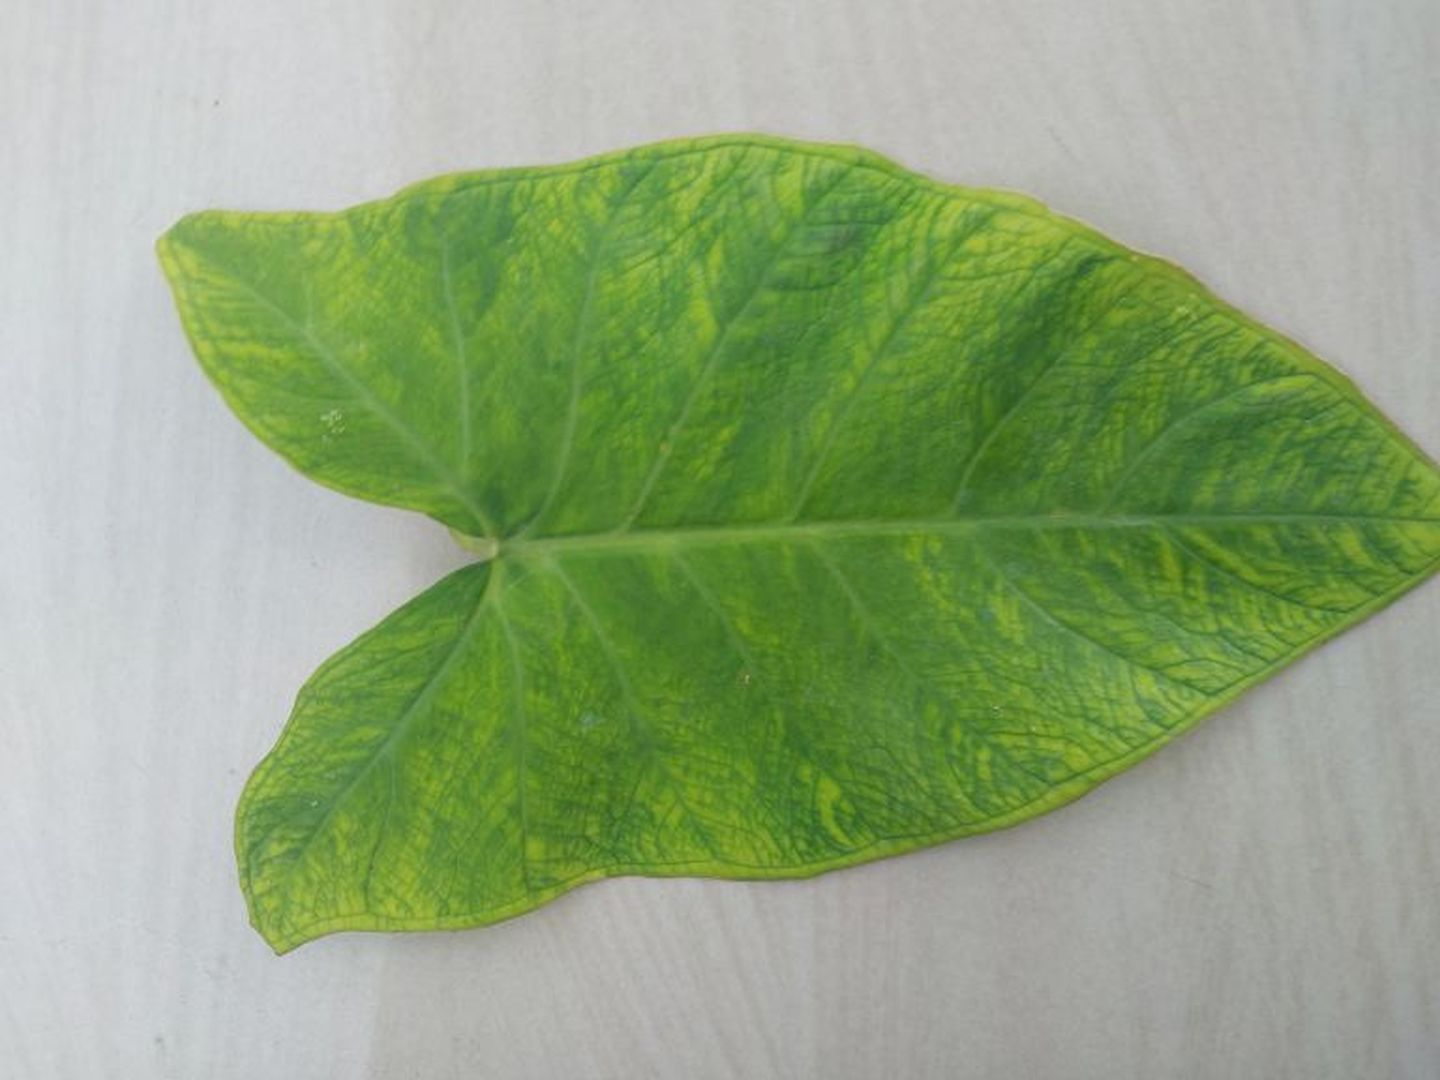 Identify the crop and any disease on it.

taro, mosaic
